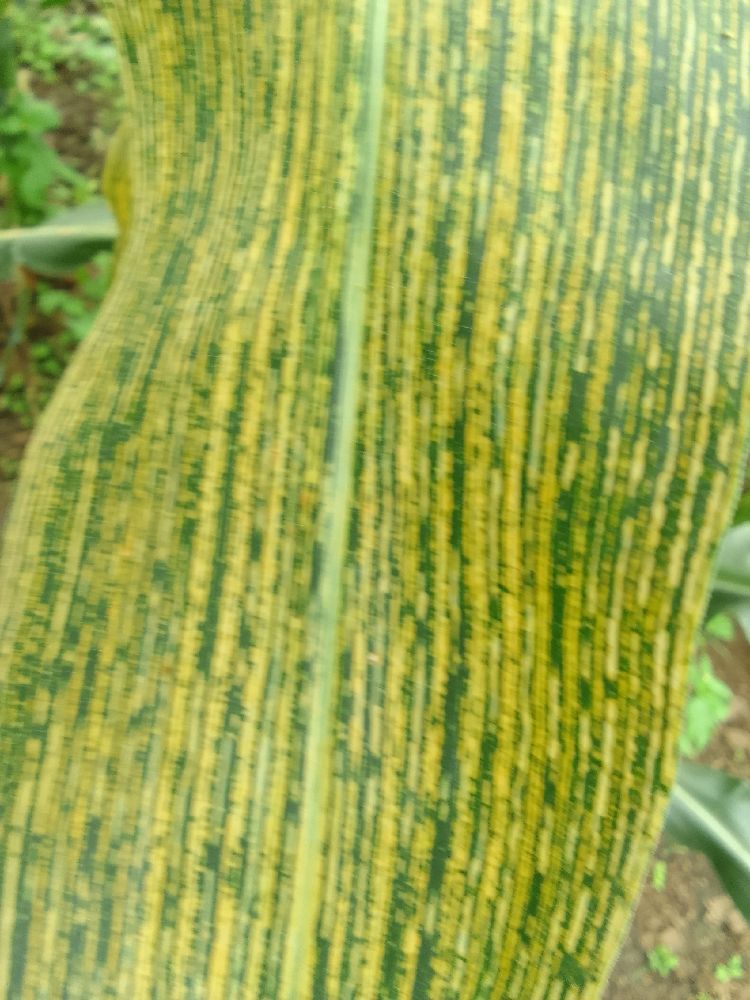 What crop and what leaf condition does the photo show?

maize, maize streak virus
